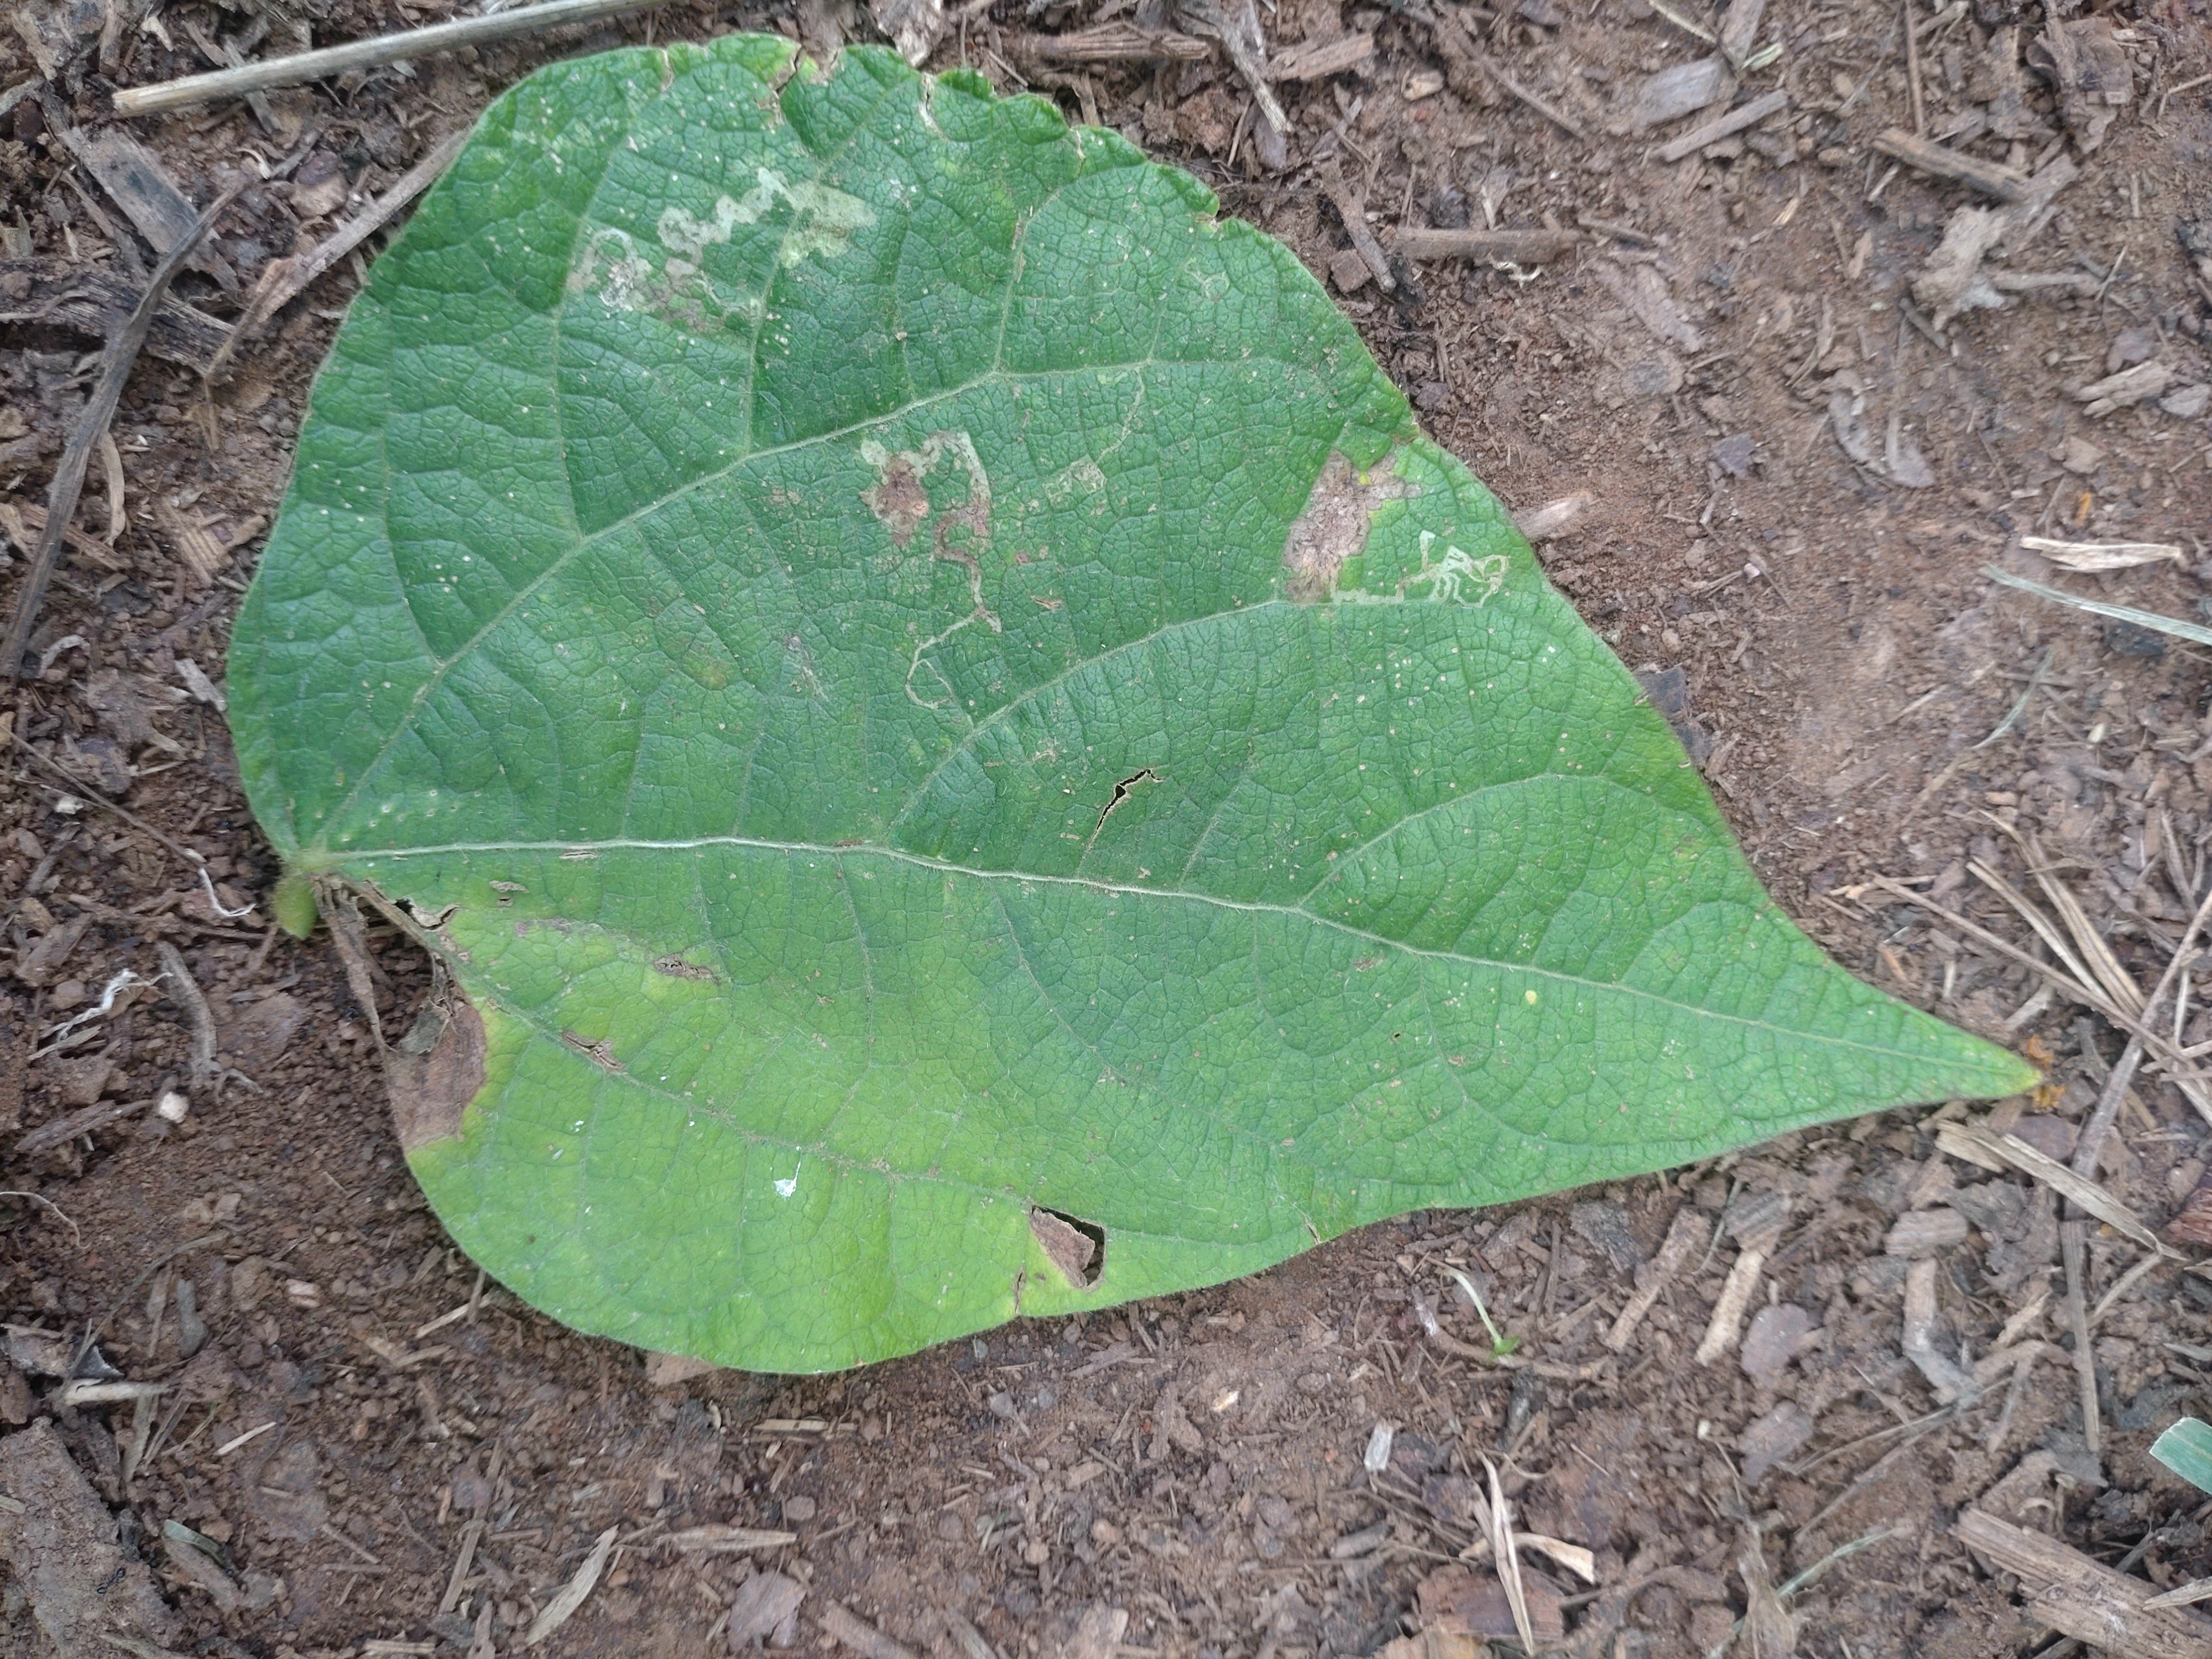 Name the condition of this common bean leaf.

anthracnose
